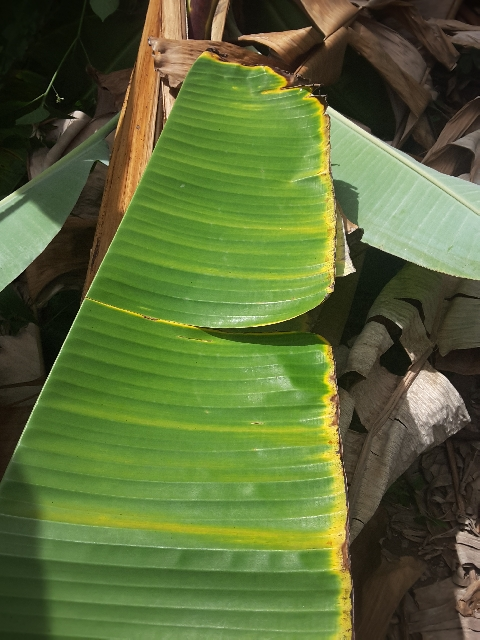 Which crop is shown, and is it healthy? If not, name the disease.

banana, fusarium wilt race 1
